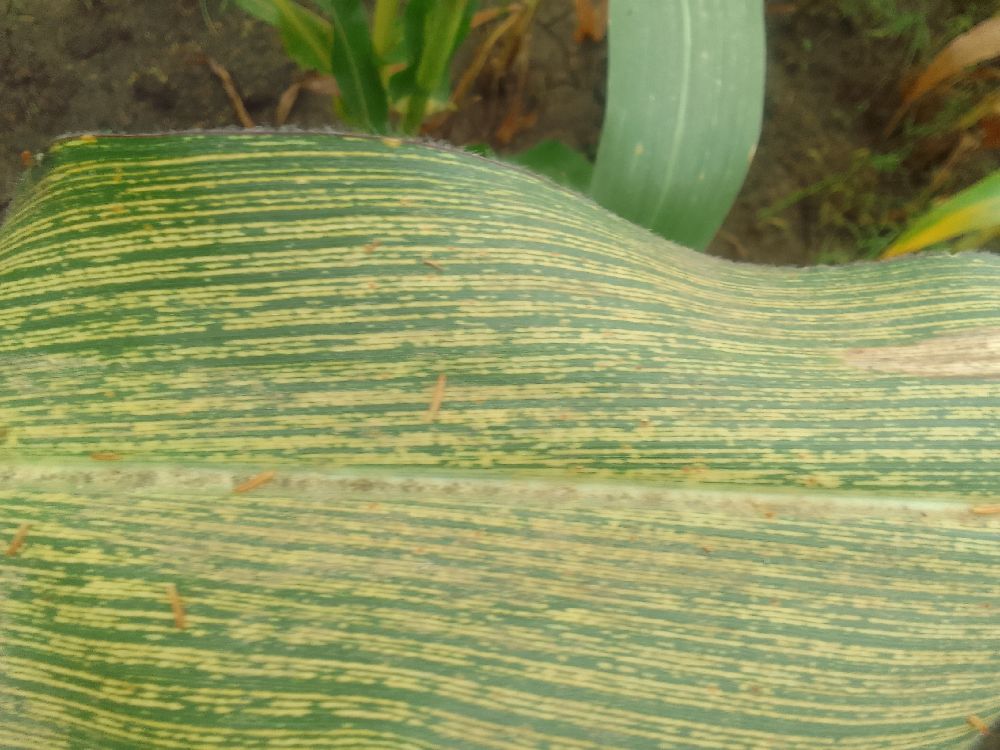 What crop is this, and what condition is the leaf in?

maize, maize streak virus
